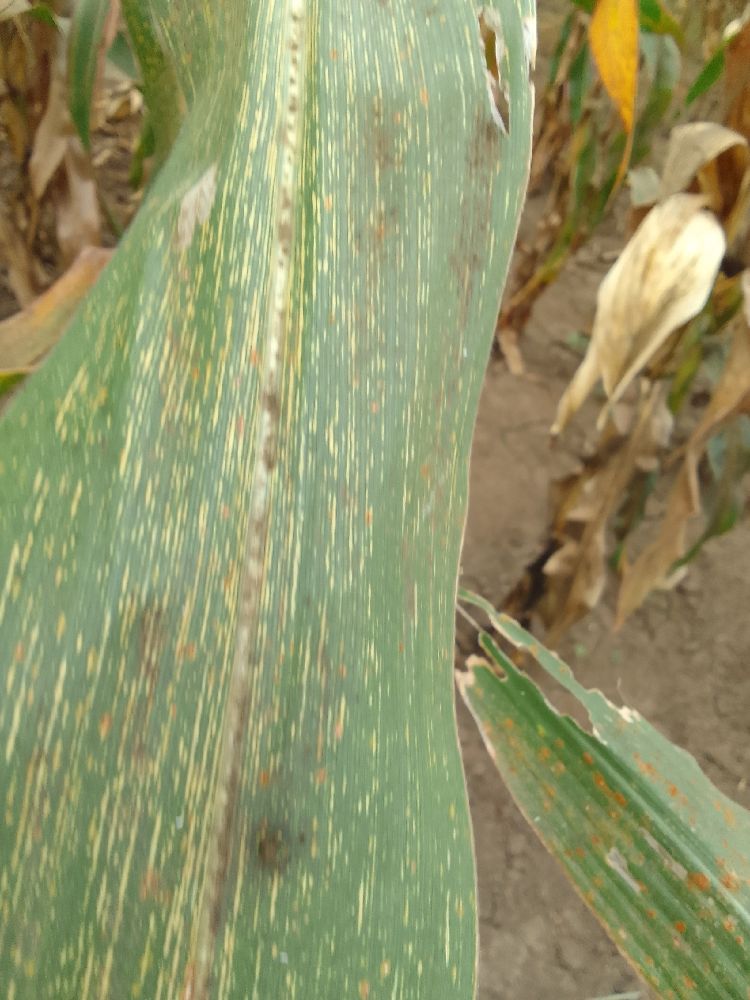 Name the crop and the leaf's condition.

maize, maize streak virus
